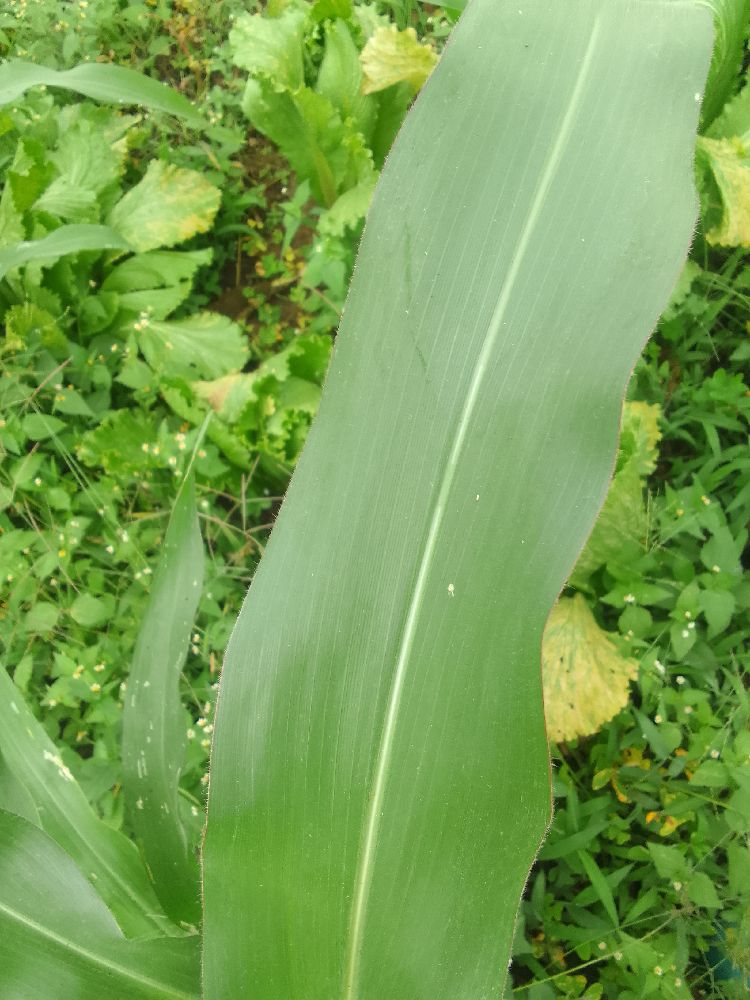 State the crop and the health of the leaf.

maize, healthy
